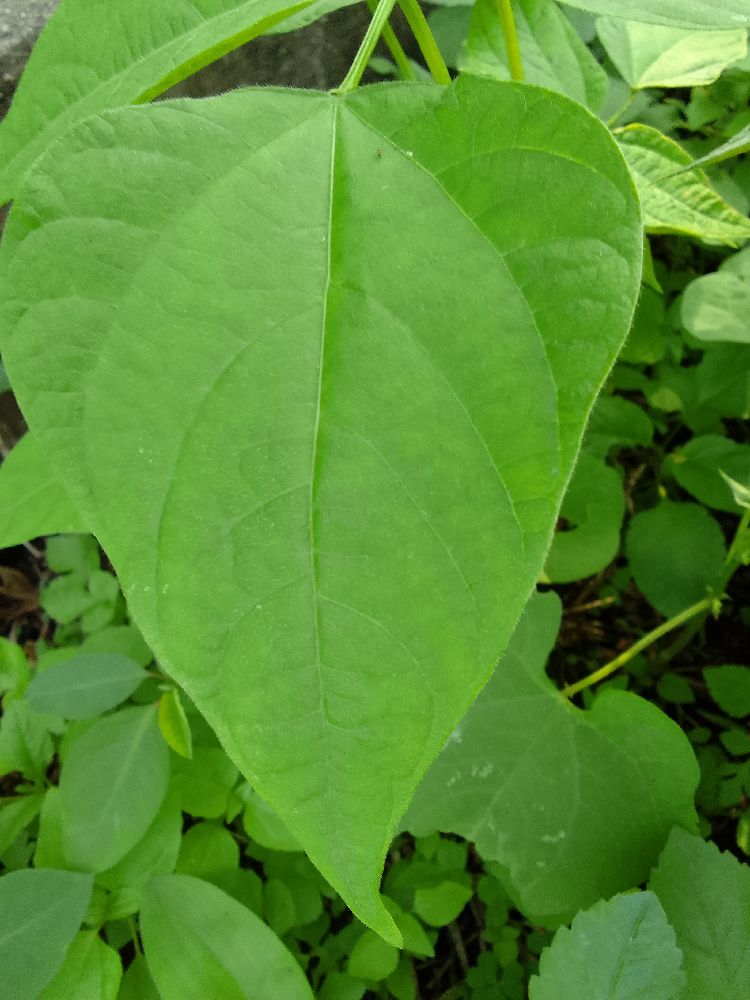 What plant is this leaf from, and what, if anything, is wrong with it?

common bean, healthy
